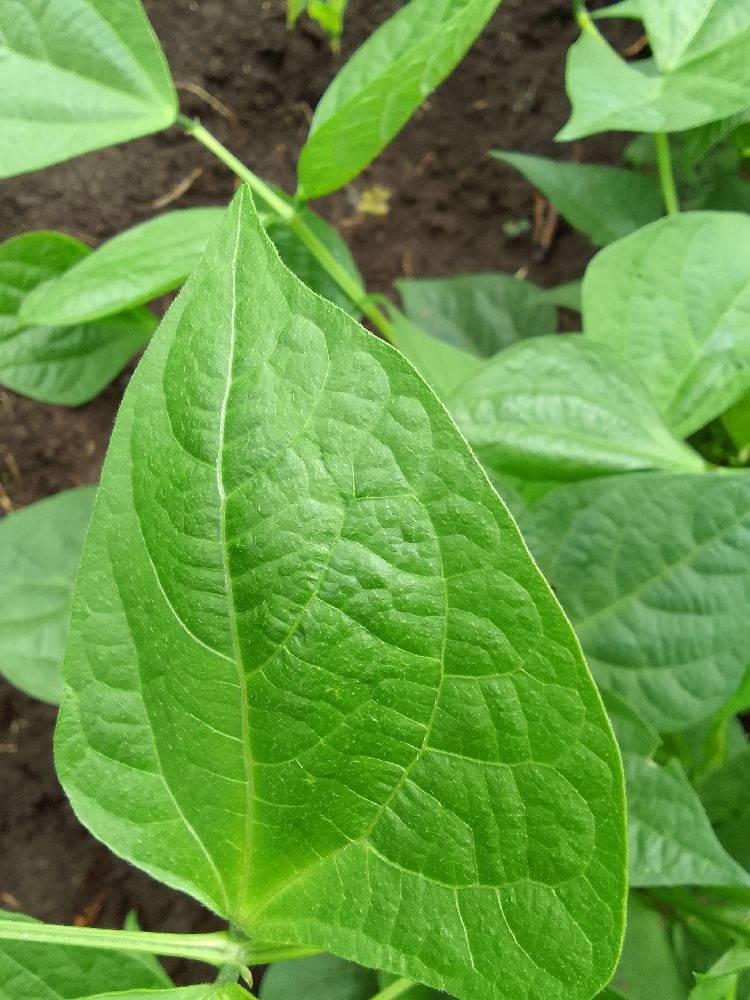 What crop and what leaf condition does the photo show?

common bean, healthy
